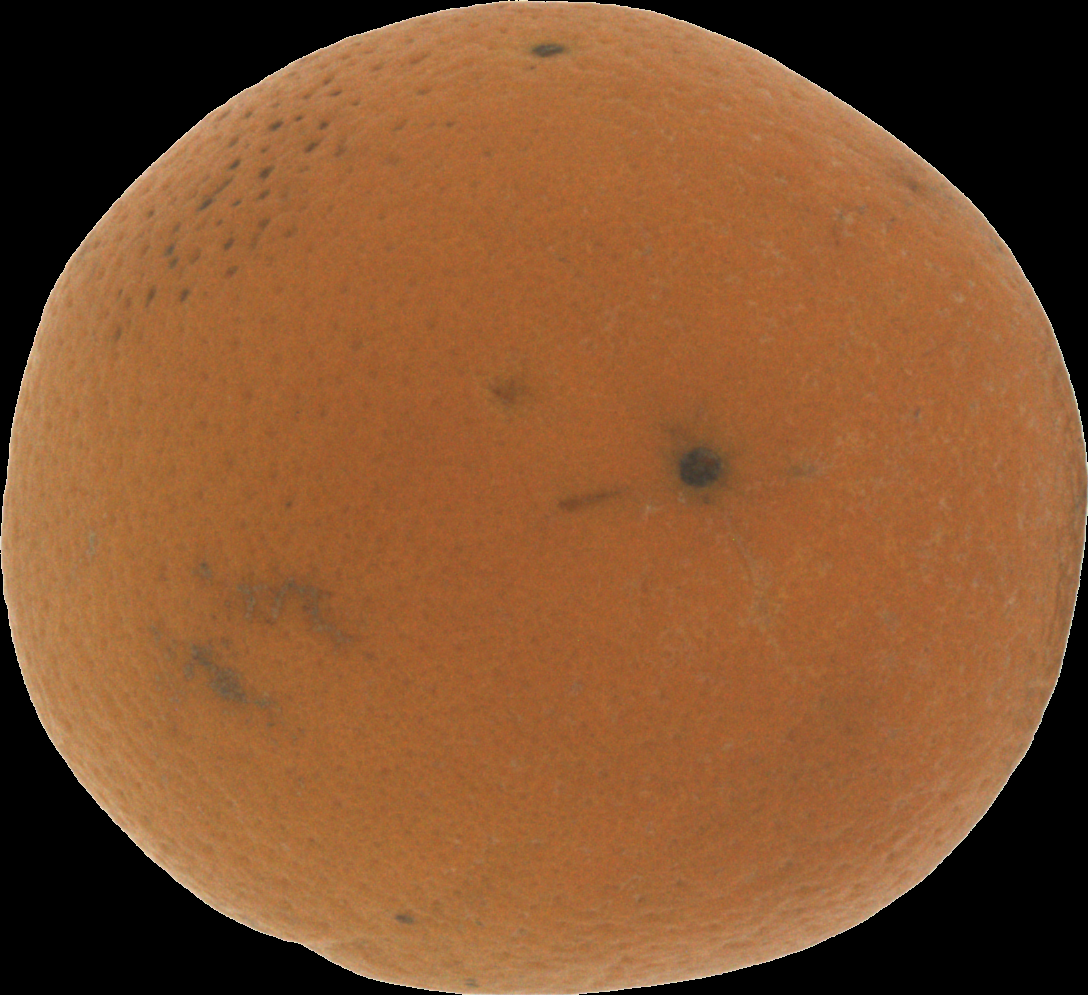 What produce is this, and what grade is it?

orange, bad
